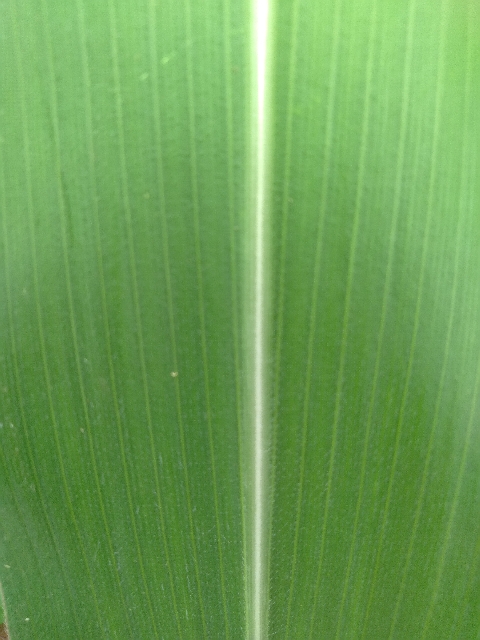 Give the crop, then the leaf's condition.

maize, healthy
